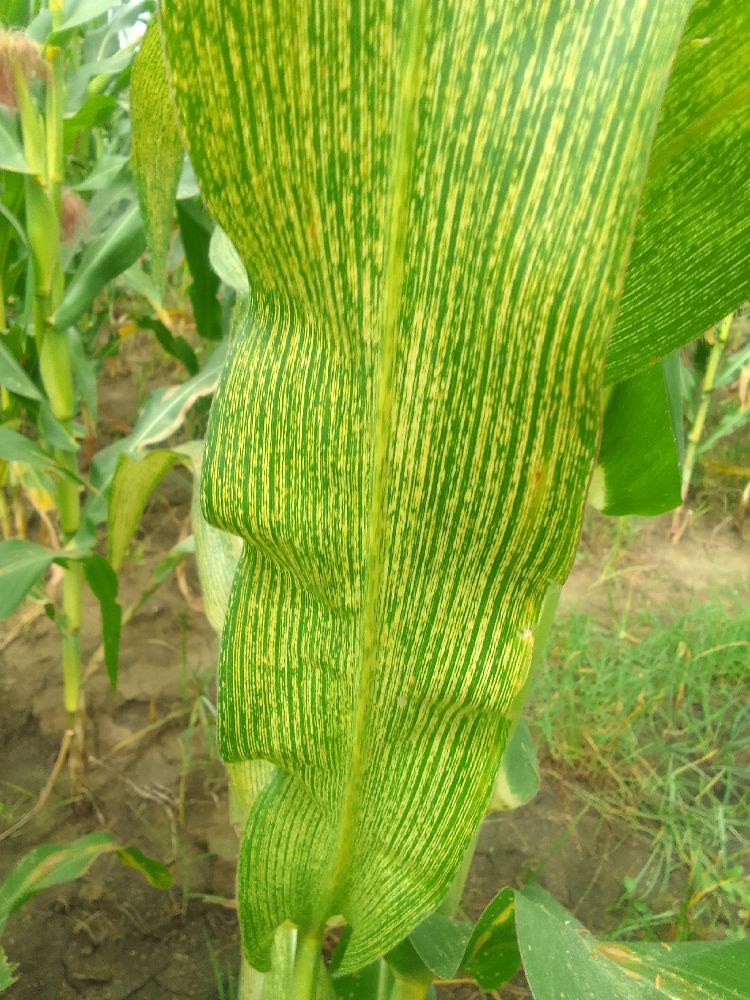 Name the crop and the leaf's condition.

maize, maize streak virus
